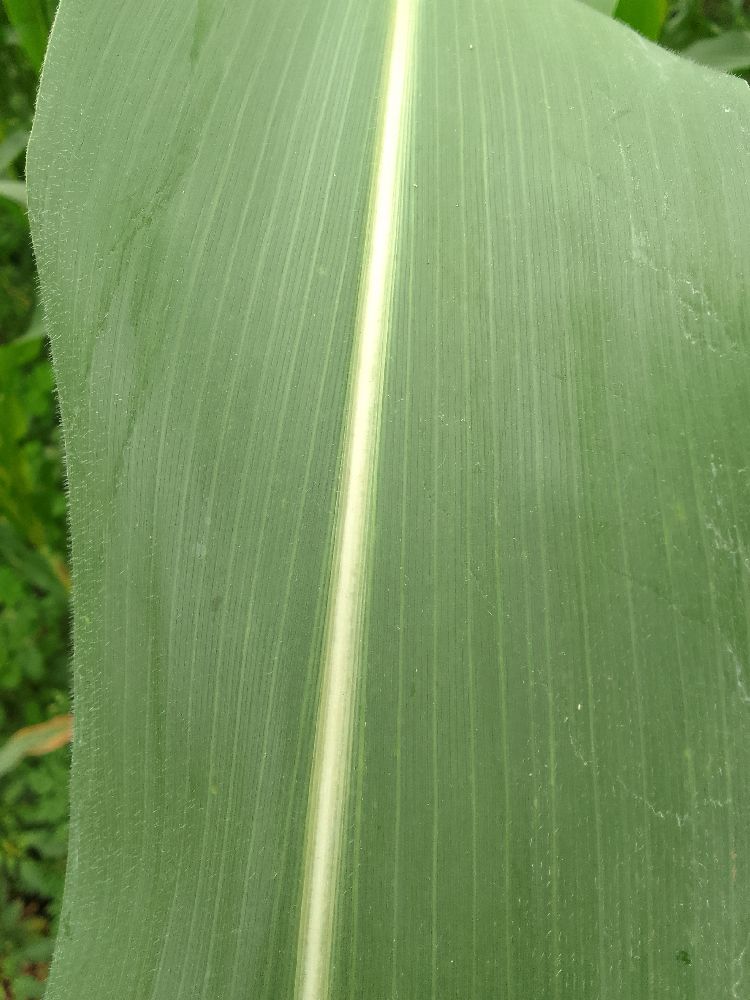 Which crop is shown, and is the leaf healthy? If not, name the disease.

maize, healthy
